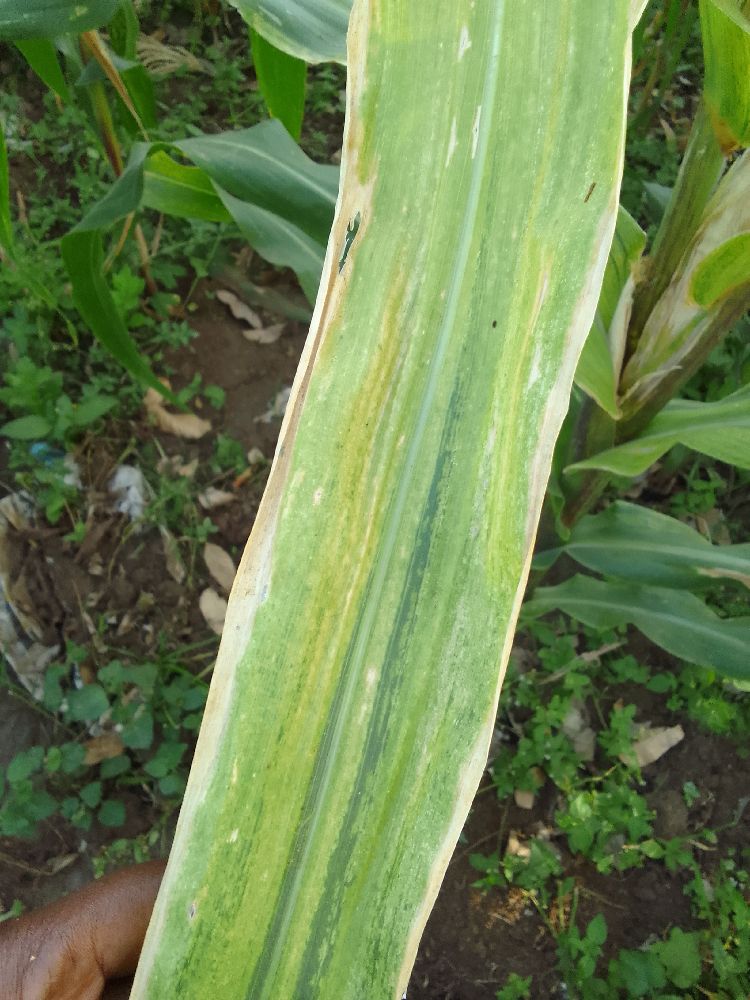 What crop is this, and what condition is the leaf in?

maize, maize lethal necrosis
